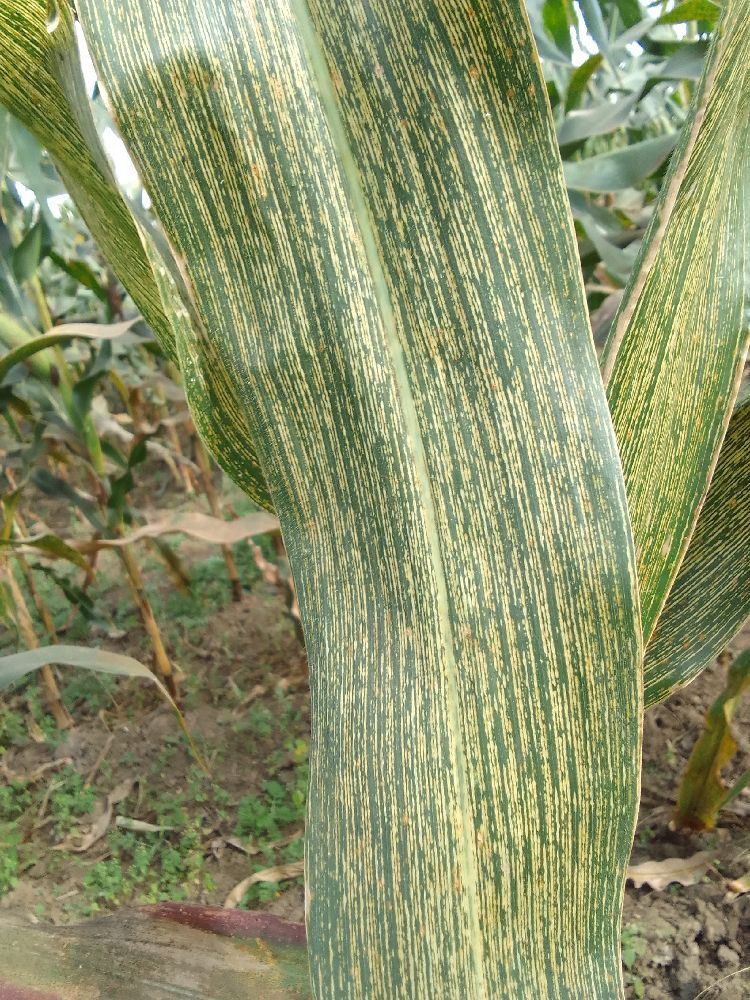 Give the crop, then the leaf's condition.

maize, maize streak virus
